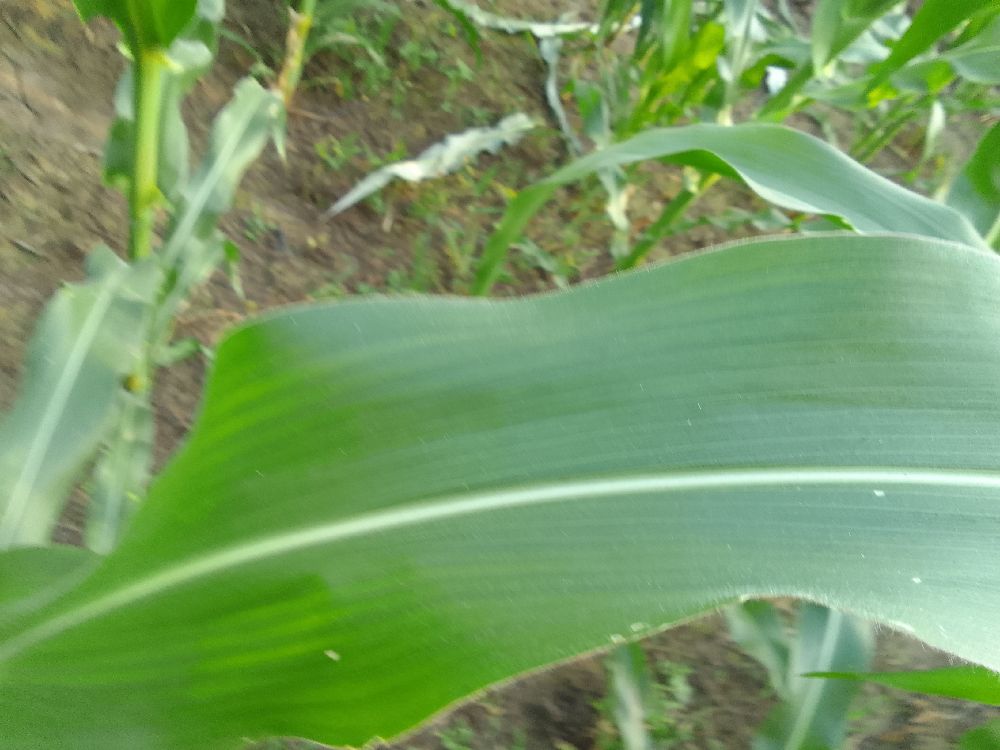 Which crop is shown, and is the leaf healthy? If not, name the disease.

maize, healthy
